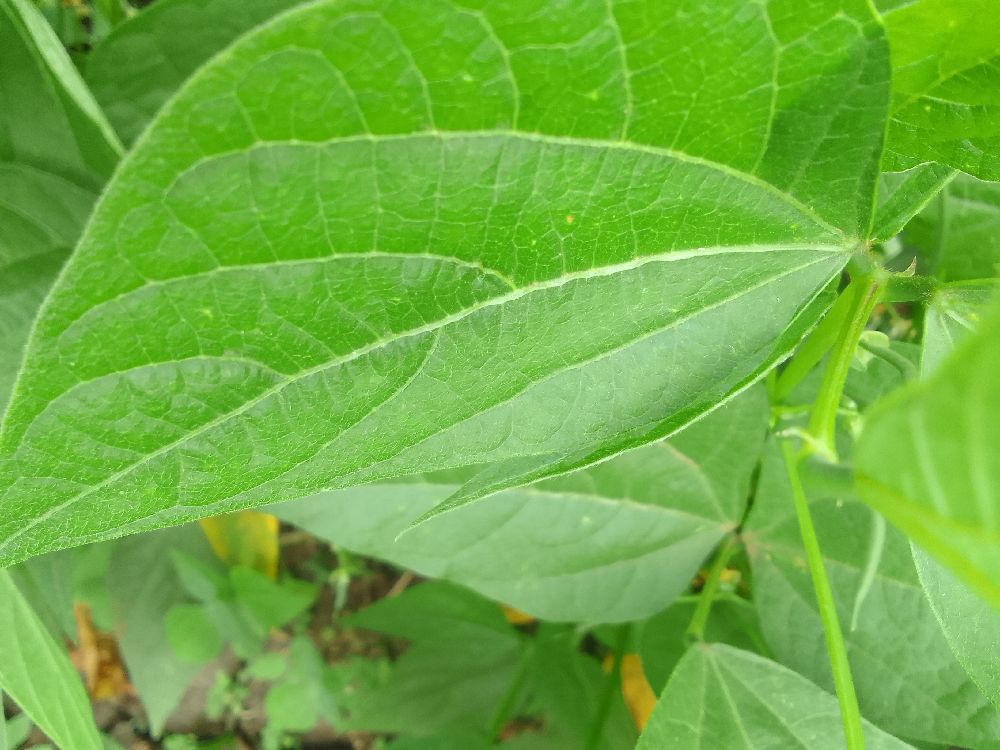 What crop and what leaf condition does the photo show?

common bean, healthy
